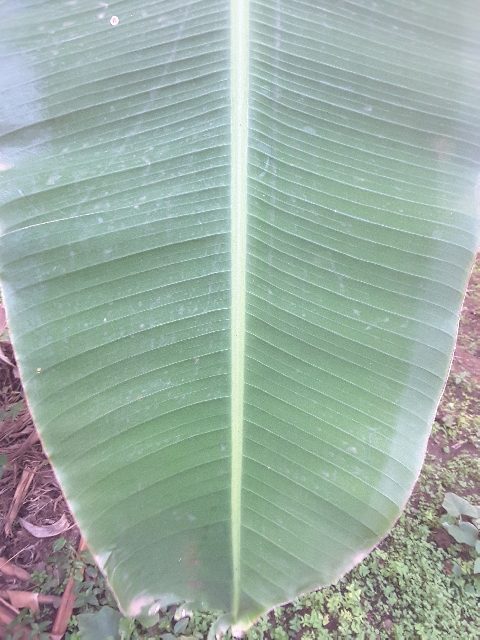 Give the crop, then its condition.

banana, healthy
